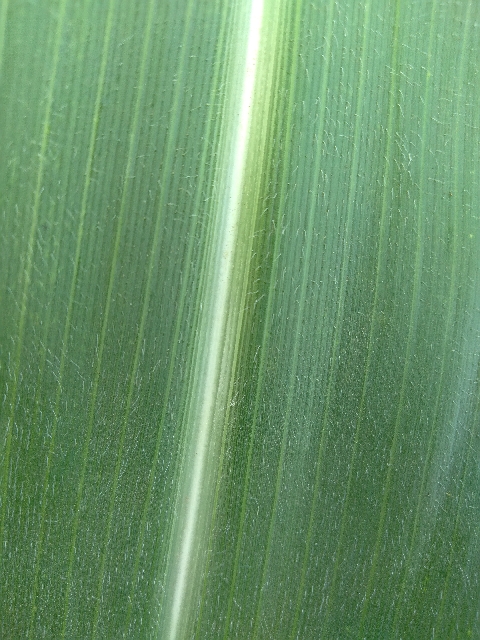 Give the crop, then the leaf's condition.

maize, healthy
